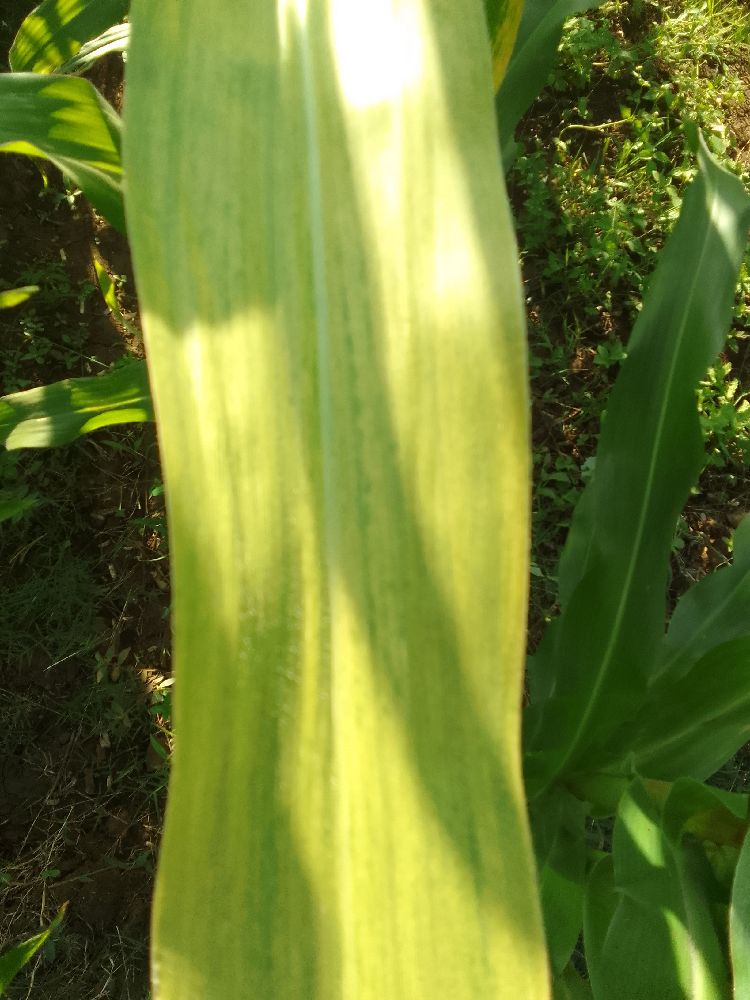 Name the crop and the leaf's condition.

maize, maize lethal necrosis
